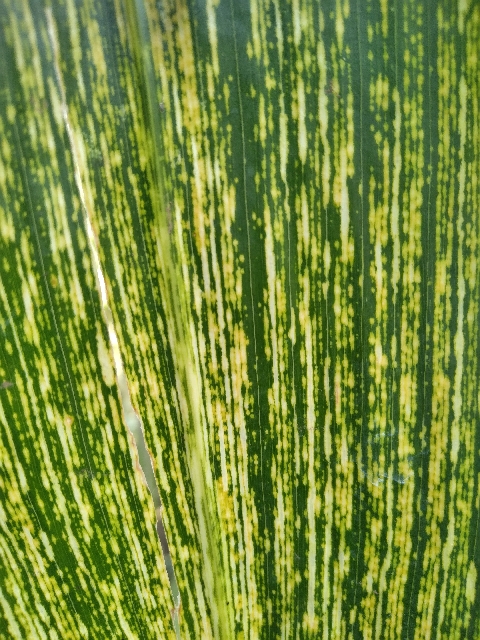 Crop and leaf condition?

maize, maize streak virus
